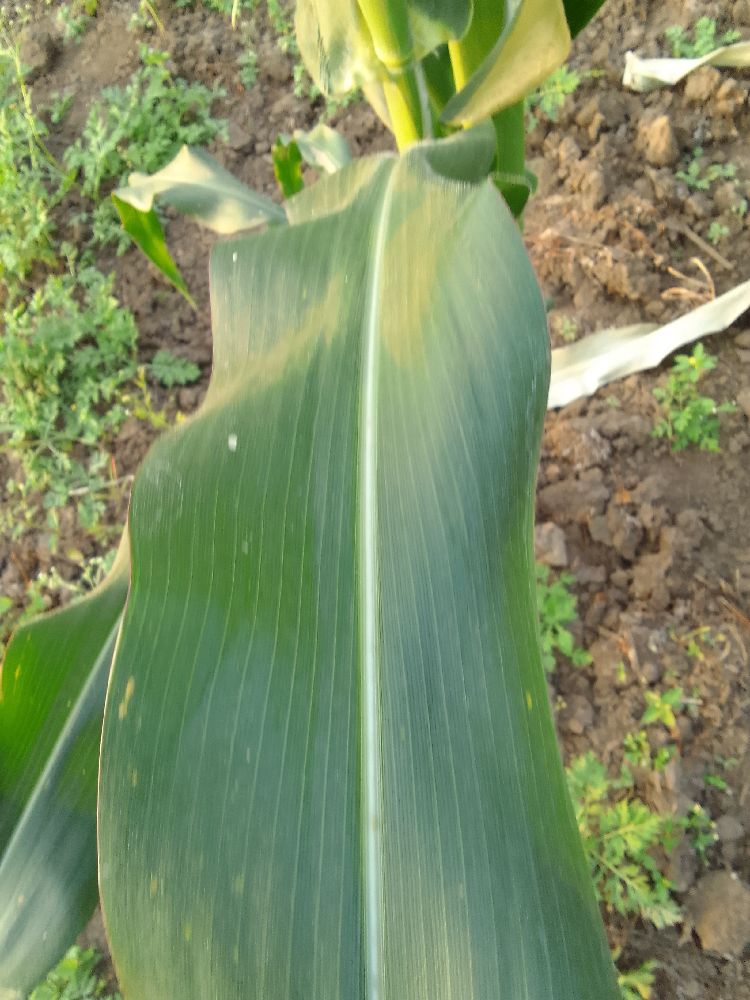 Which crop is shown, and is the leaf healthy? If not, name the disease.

maize, healthy
